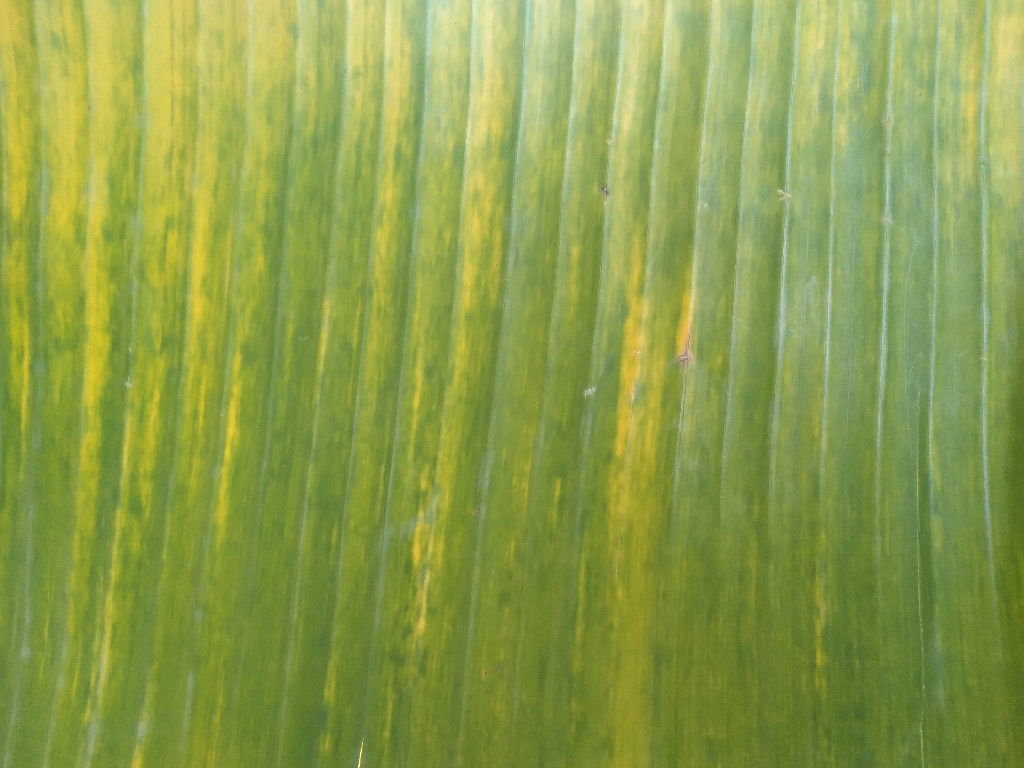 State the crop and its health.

banana, fusarium wilt race 1
